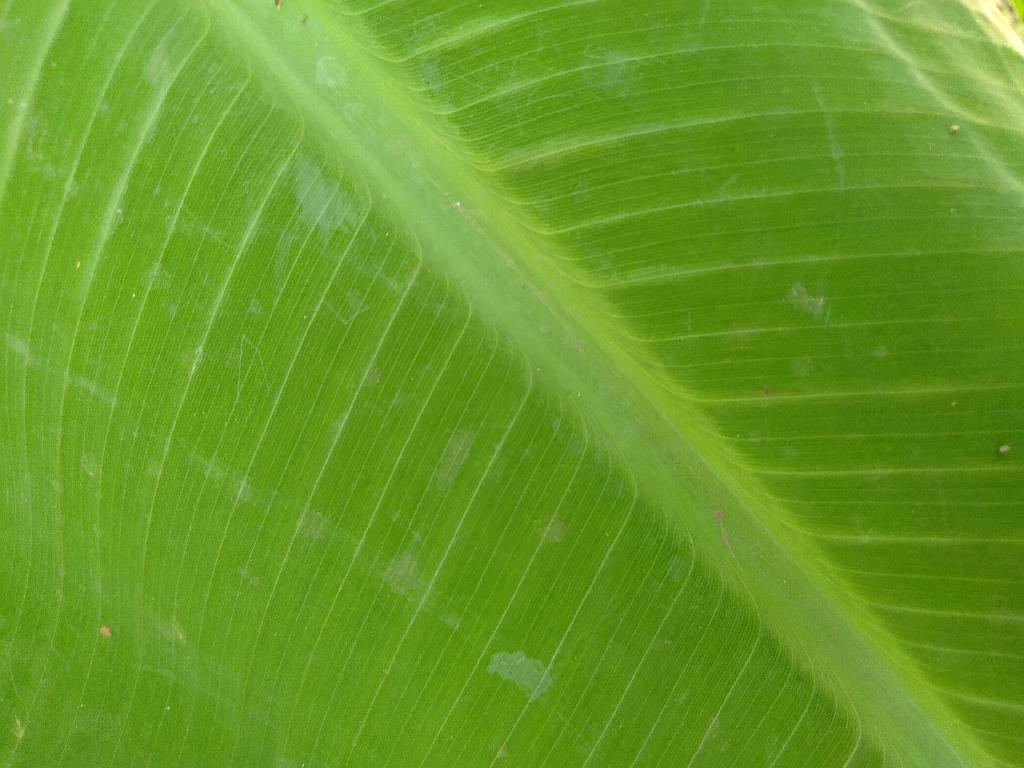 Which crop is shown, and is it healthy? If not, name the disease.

banana, healthy
